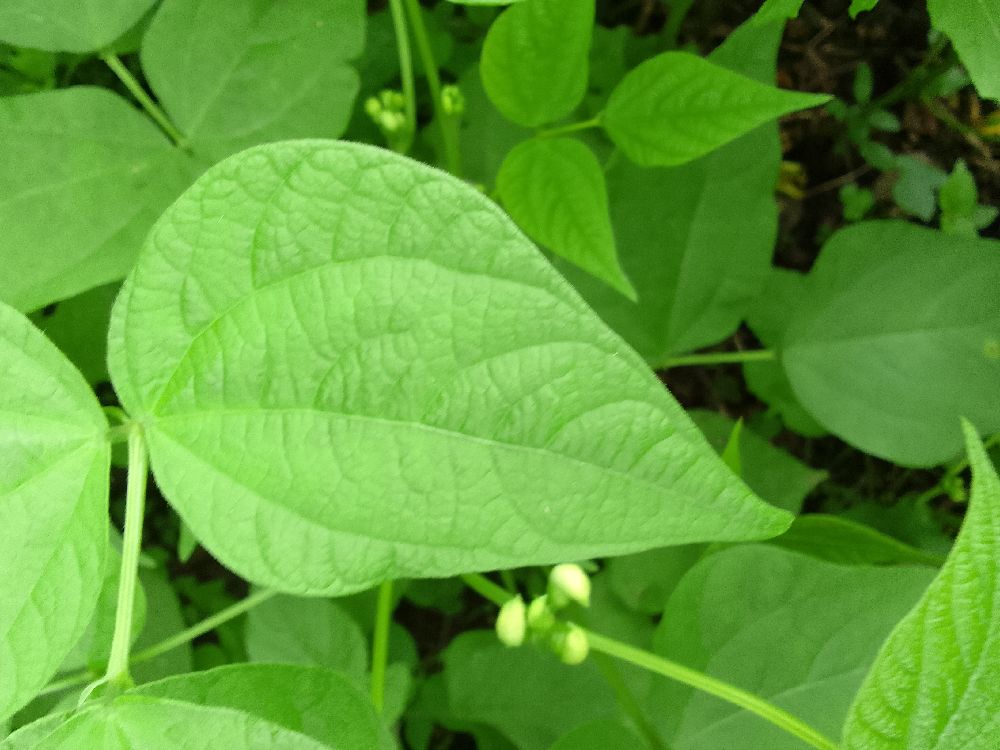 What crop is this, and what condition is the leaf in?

common bean, healthy
